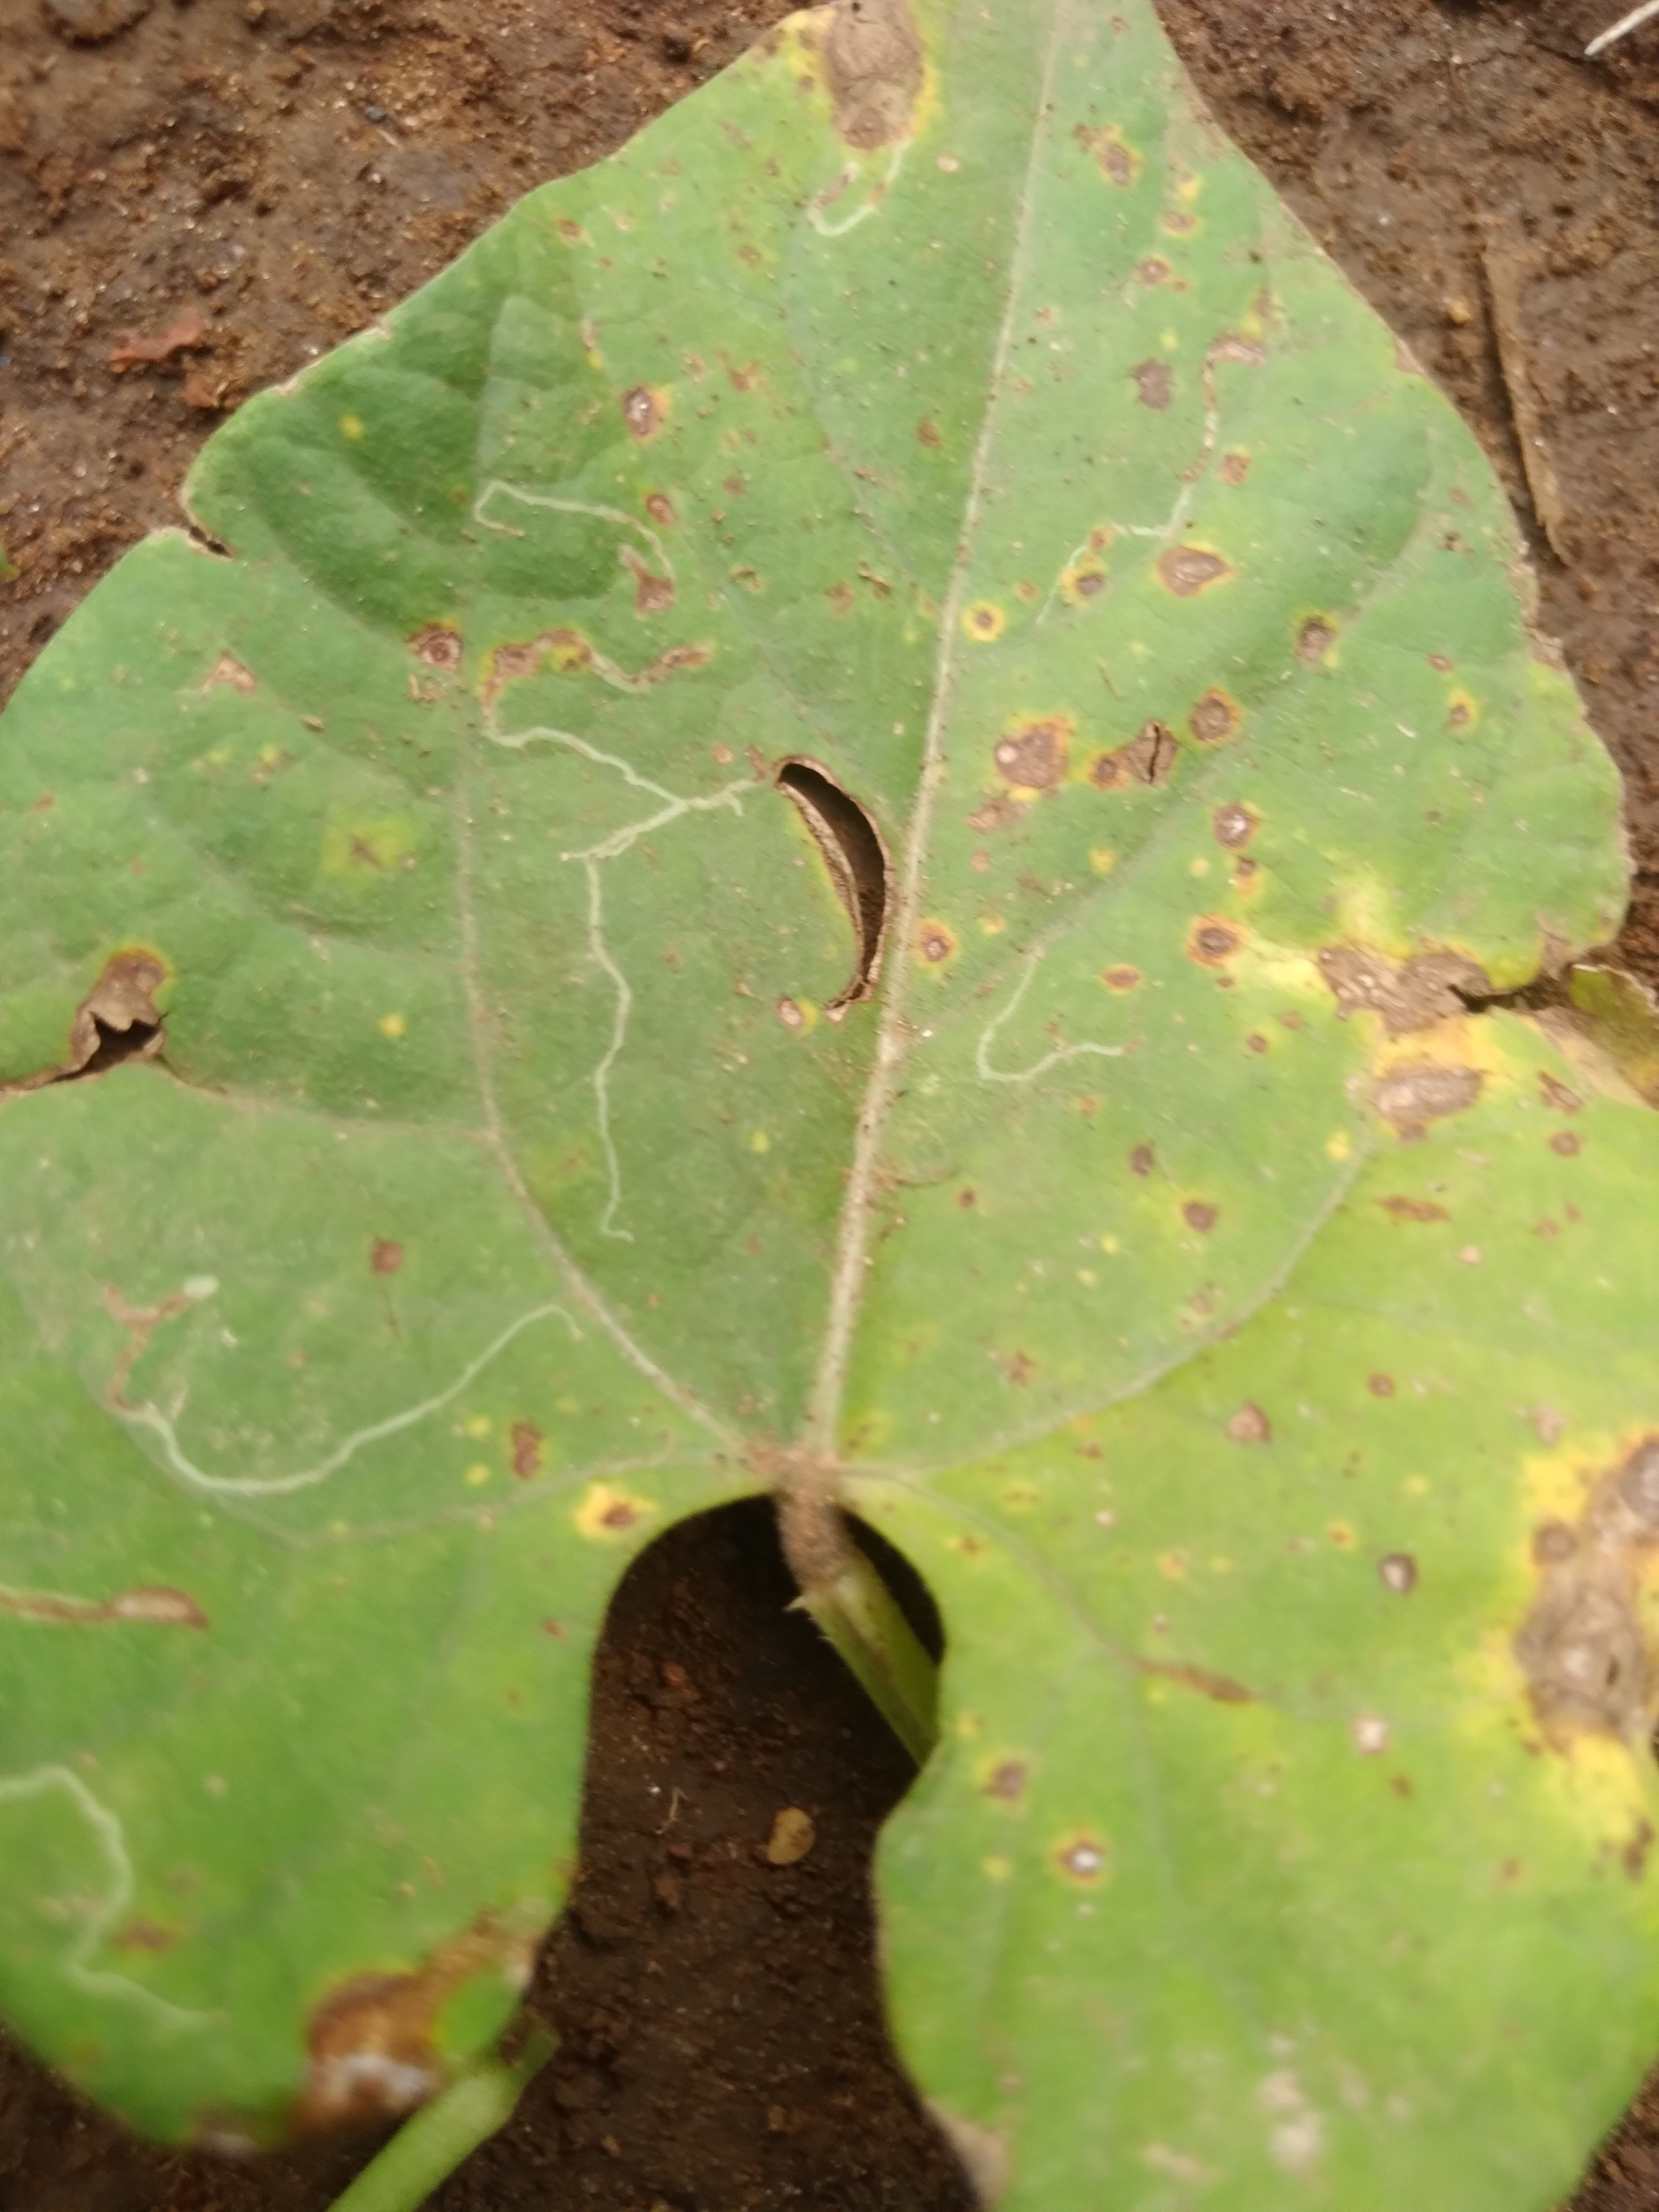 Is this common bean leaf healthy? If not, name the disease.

rust
